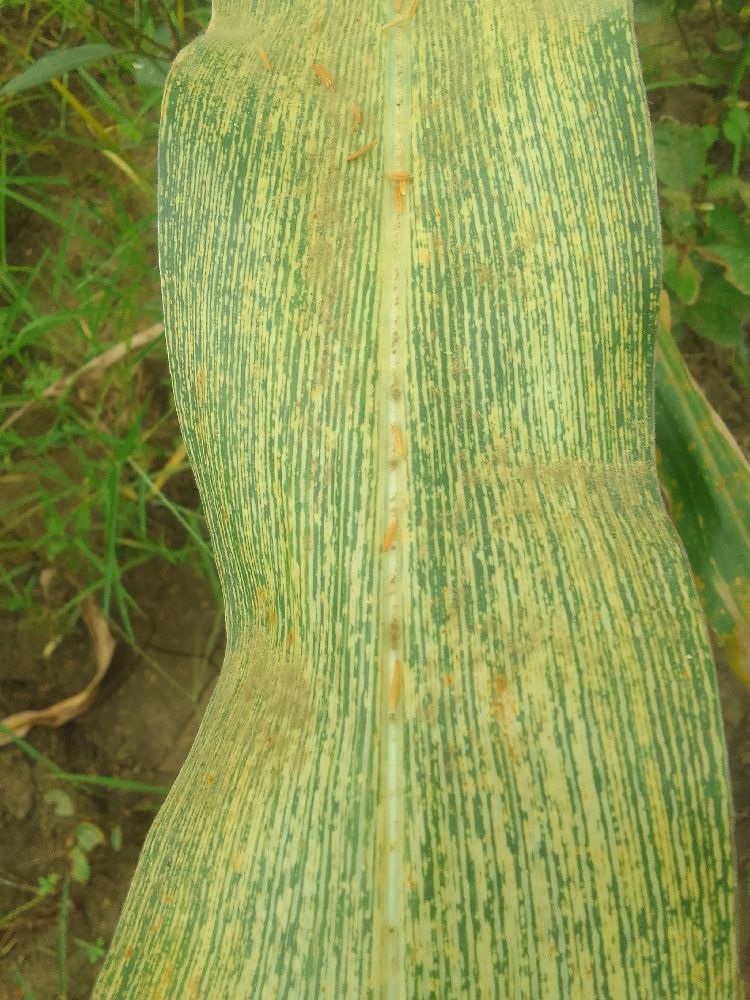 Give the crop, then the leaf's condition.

maize, maize streak virus
